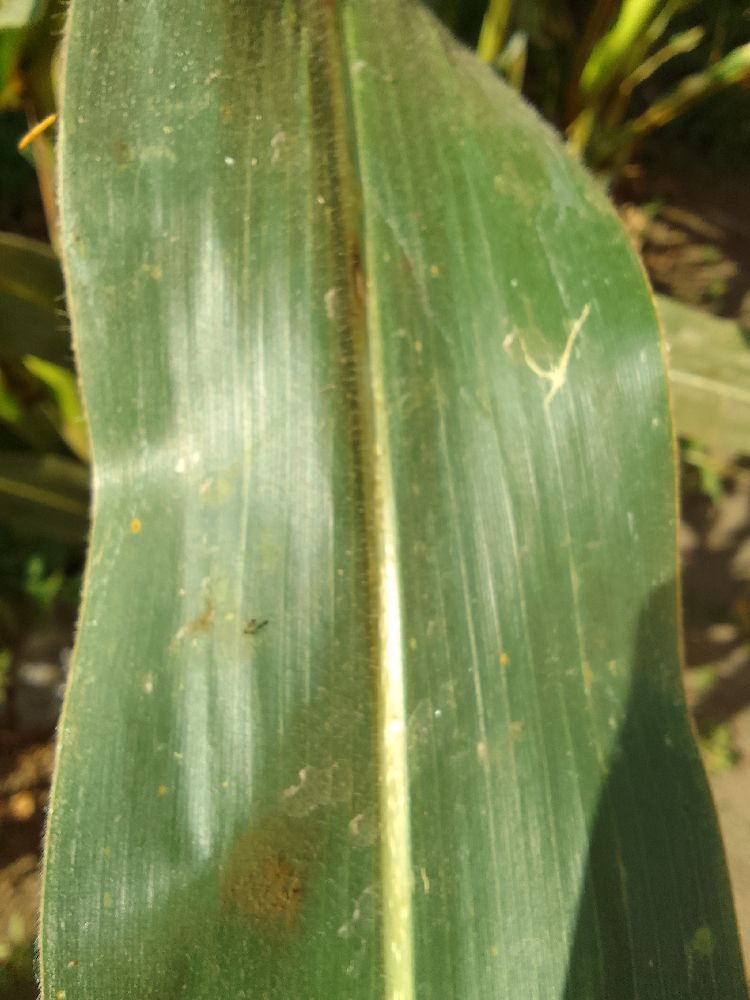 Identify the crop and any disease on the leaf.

maize, healthy
